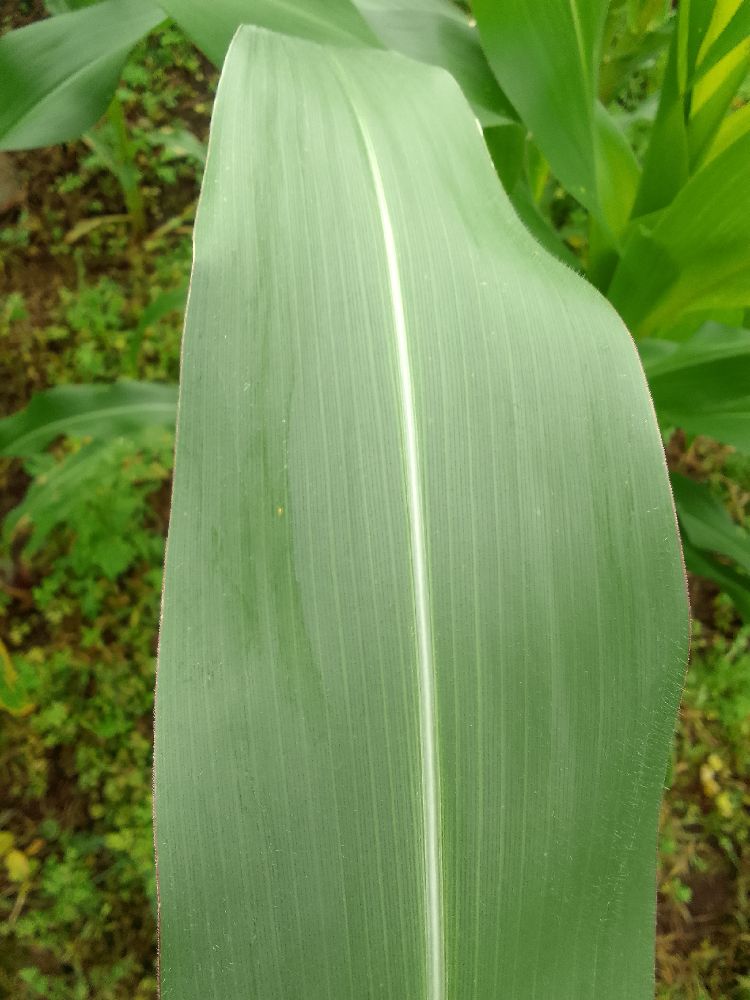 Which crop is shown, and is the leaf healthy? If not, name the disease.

maize, healthy
